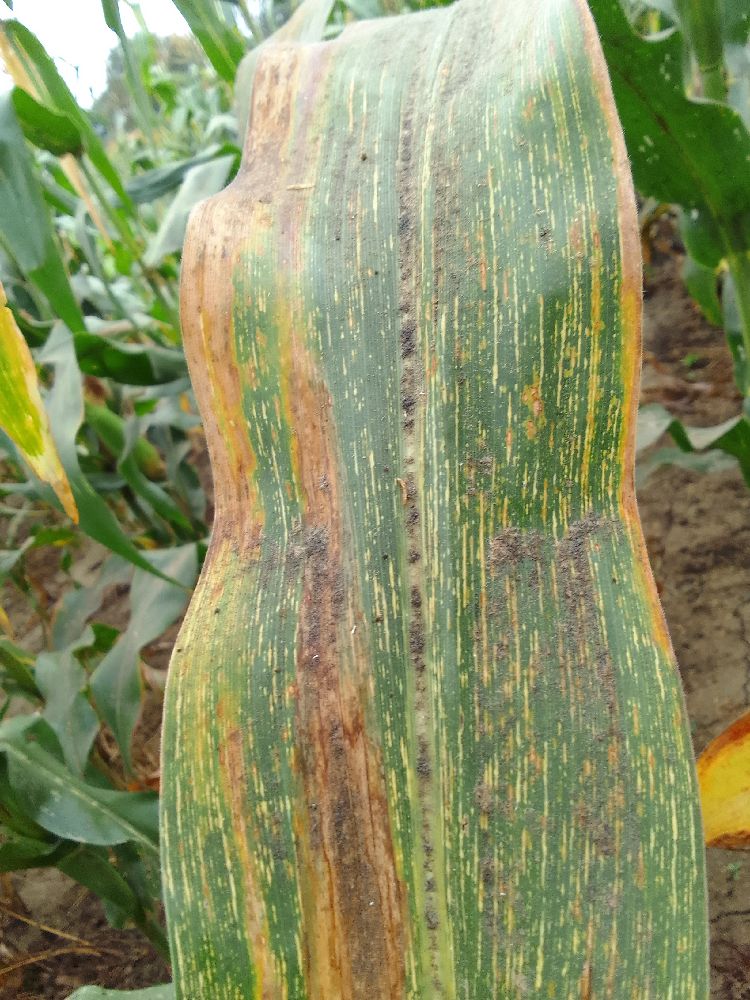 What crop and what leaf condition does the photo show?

maize, maize streak virus
